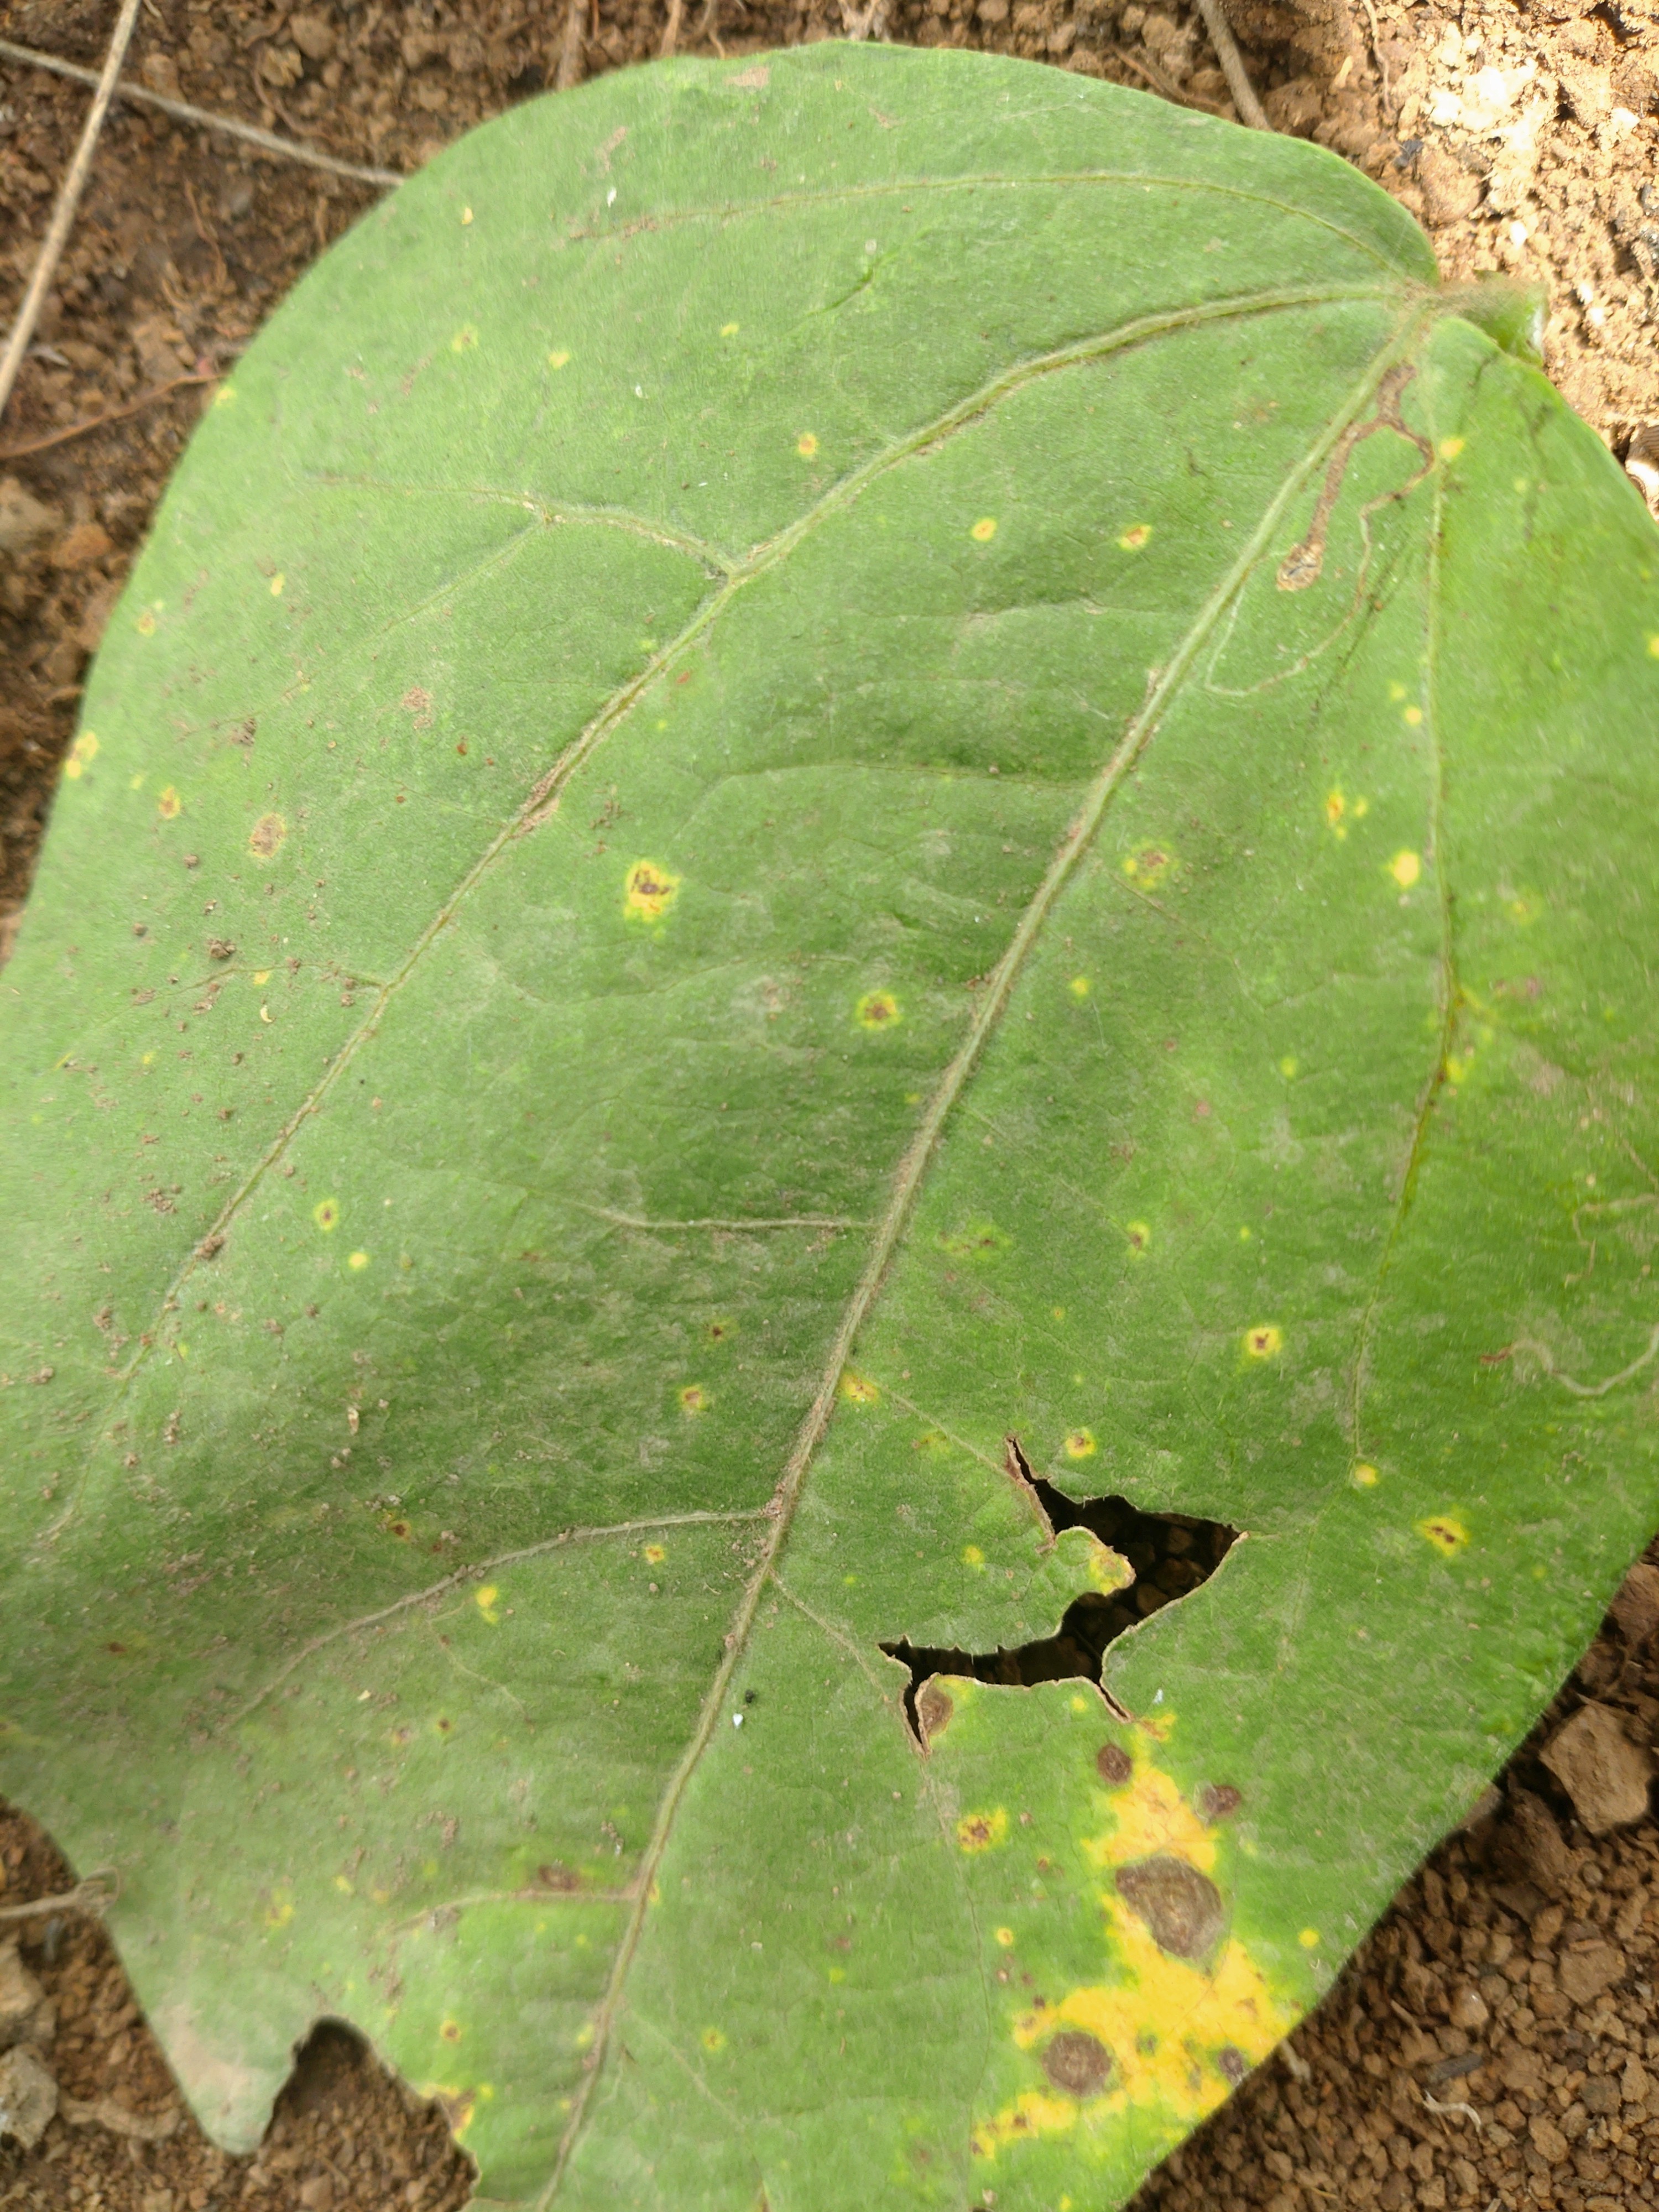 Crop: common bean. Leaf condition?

rust
